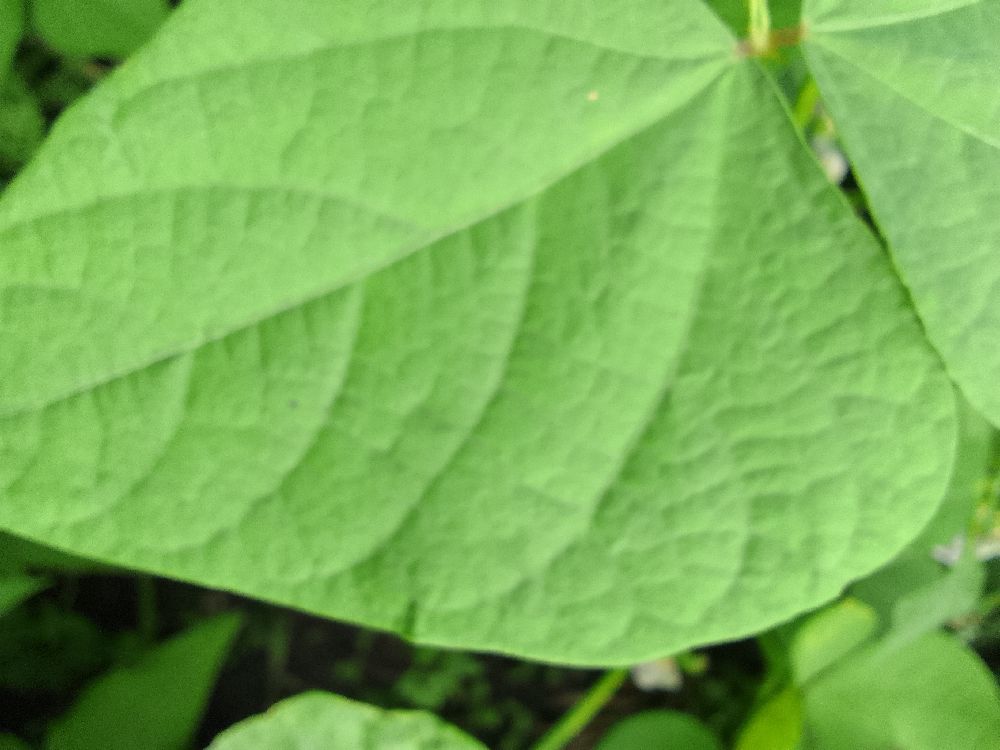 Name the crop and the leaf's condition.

common bean, healthy
